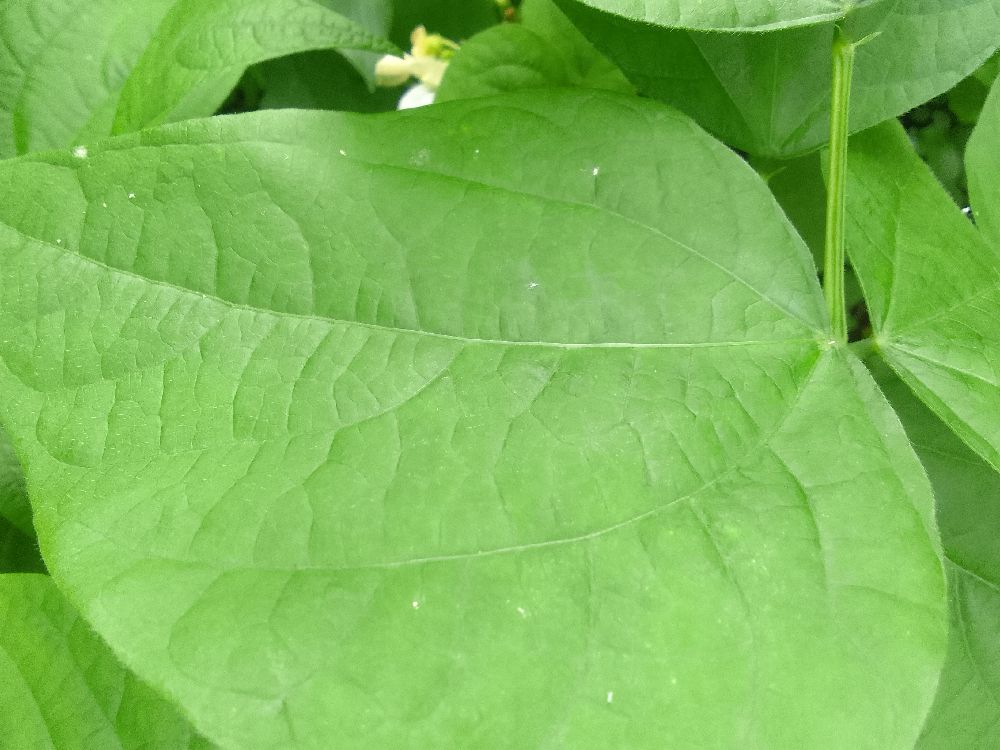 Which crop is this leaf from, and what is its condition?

common bean, healthy
